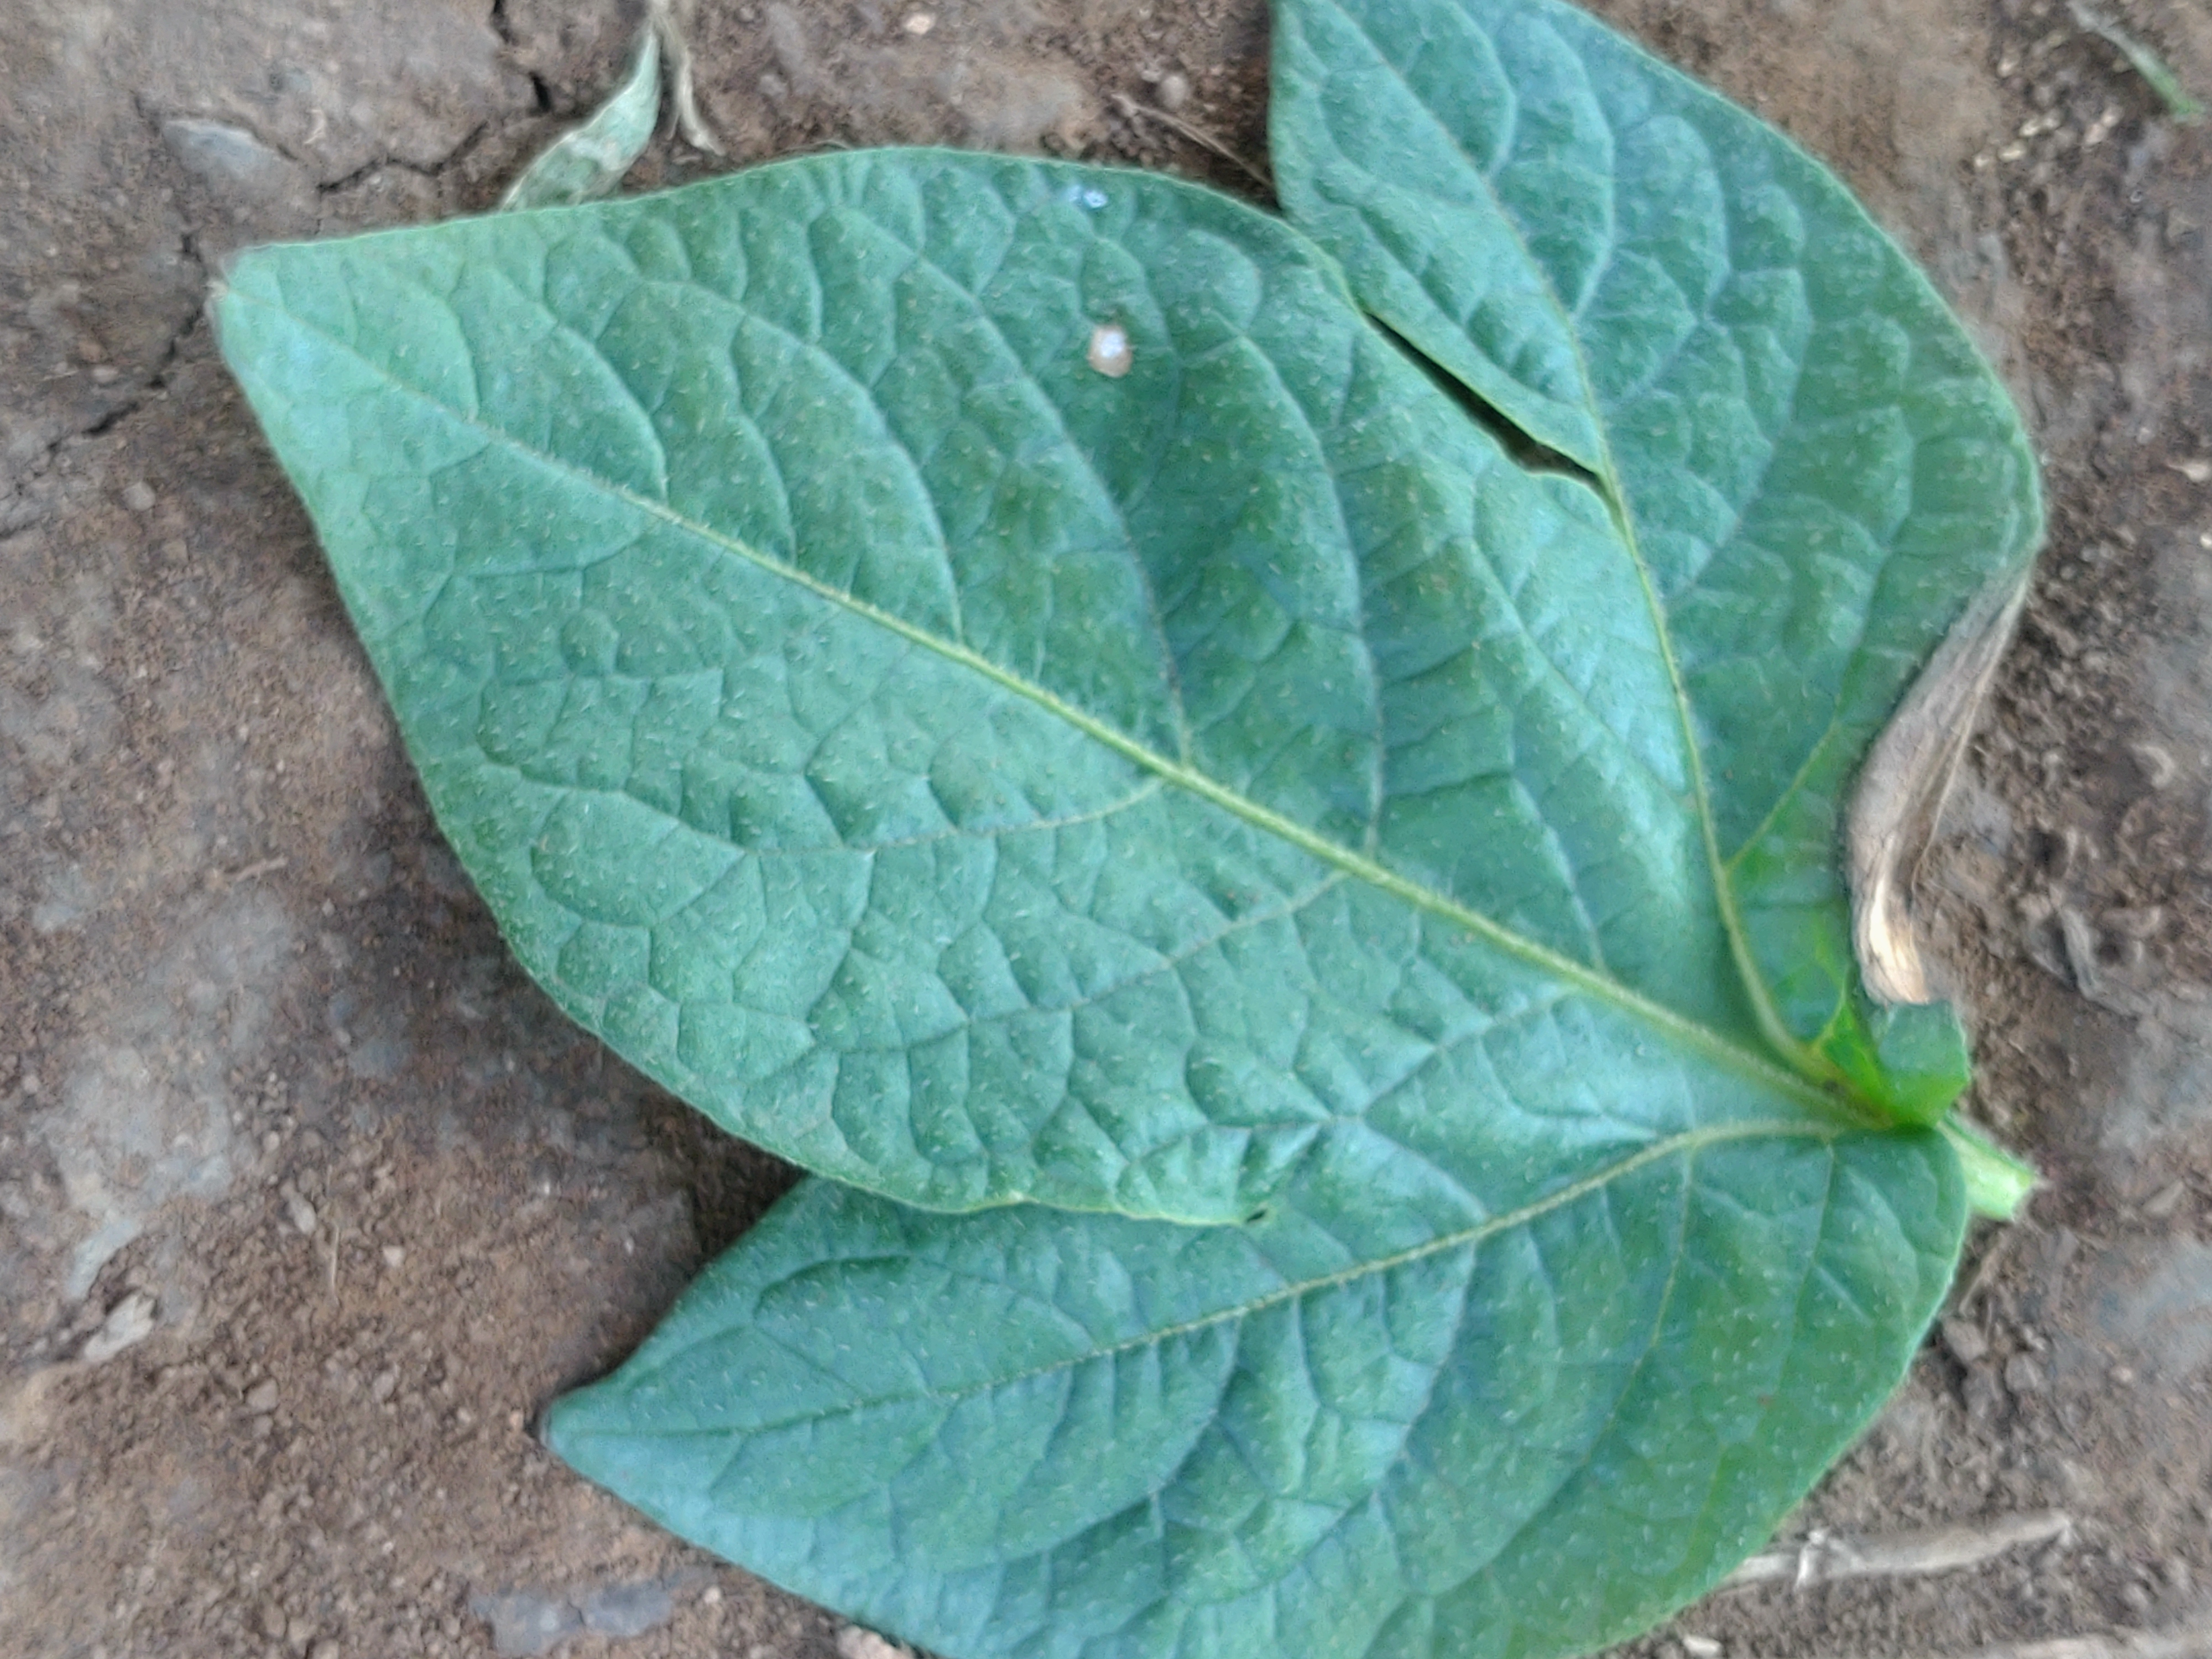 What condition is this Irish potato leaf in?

early blight
